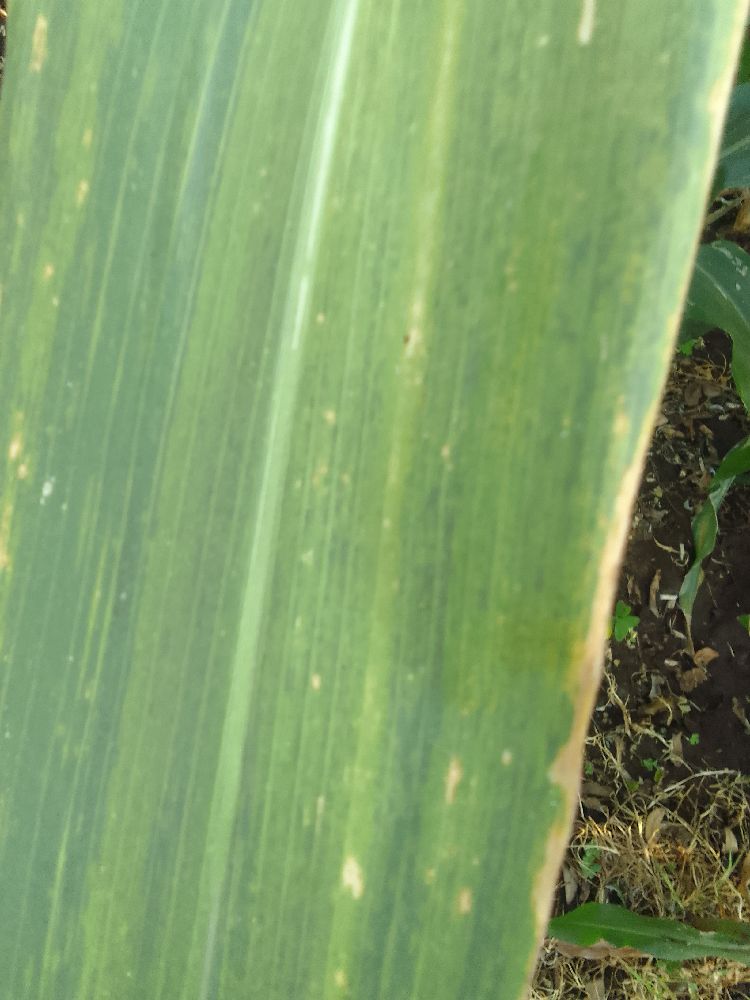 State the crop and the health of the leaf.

maize, maize lethal necrosis
